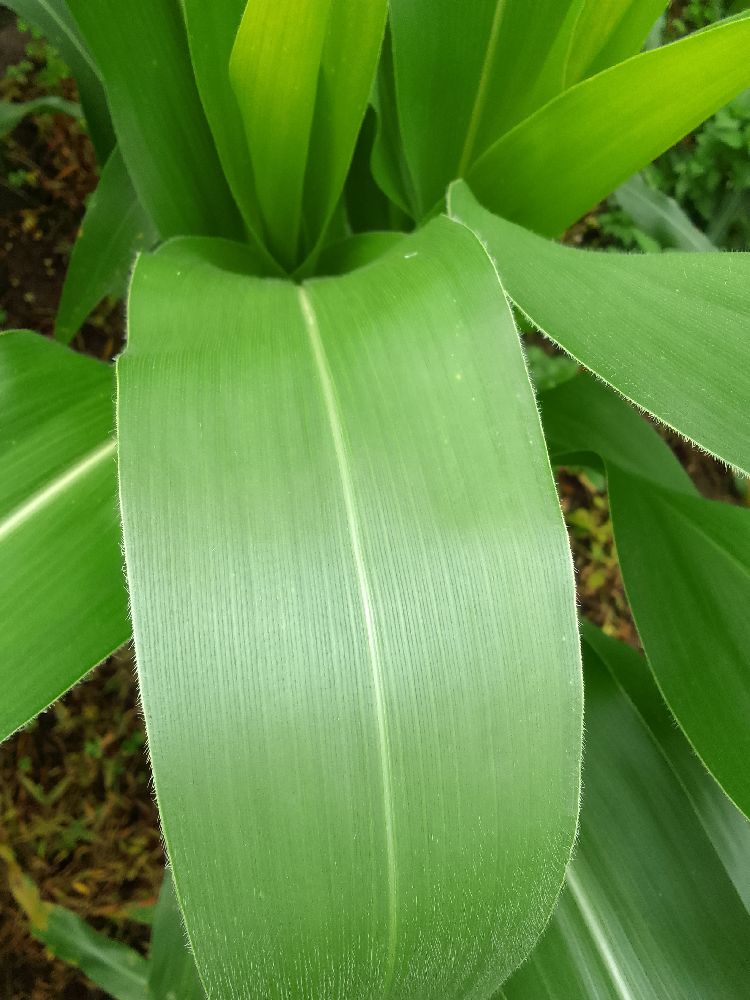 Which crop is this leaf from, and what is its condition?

maize, healthy
